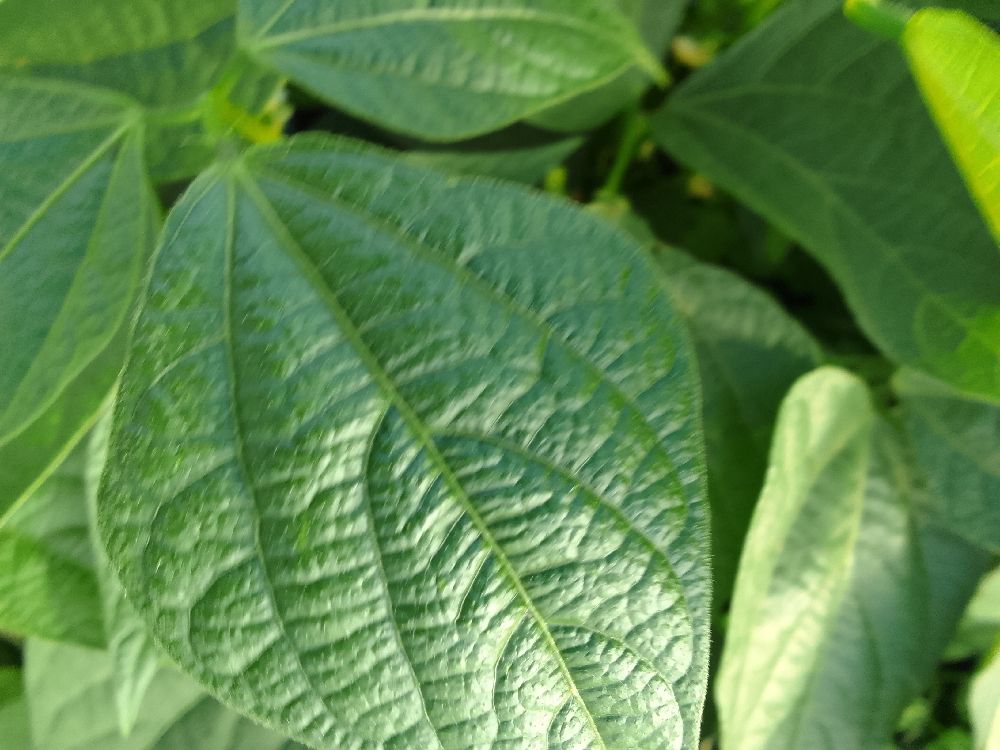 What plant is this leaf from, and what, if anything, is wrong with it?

common bean, healthy
